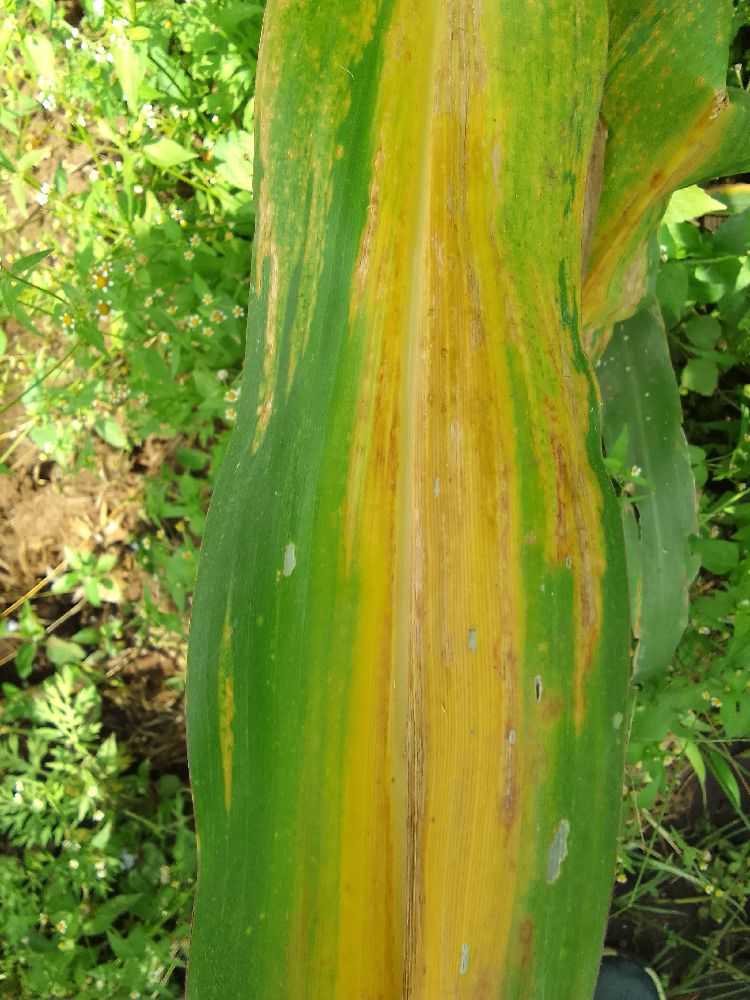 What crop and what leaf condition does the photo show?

maize, maize lethal necrosis
